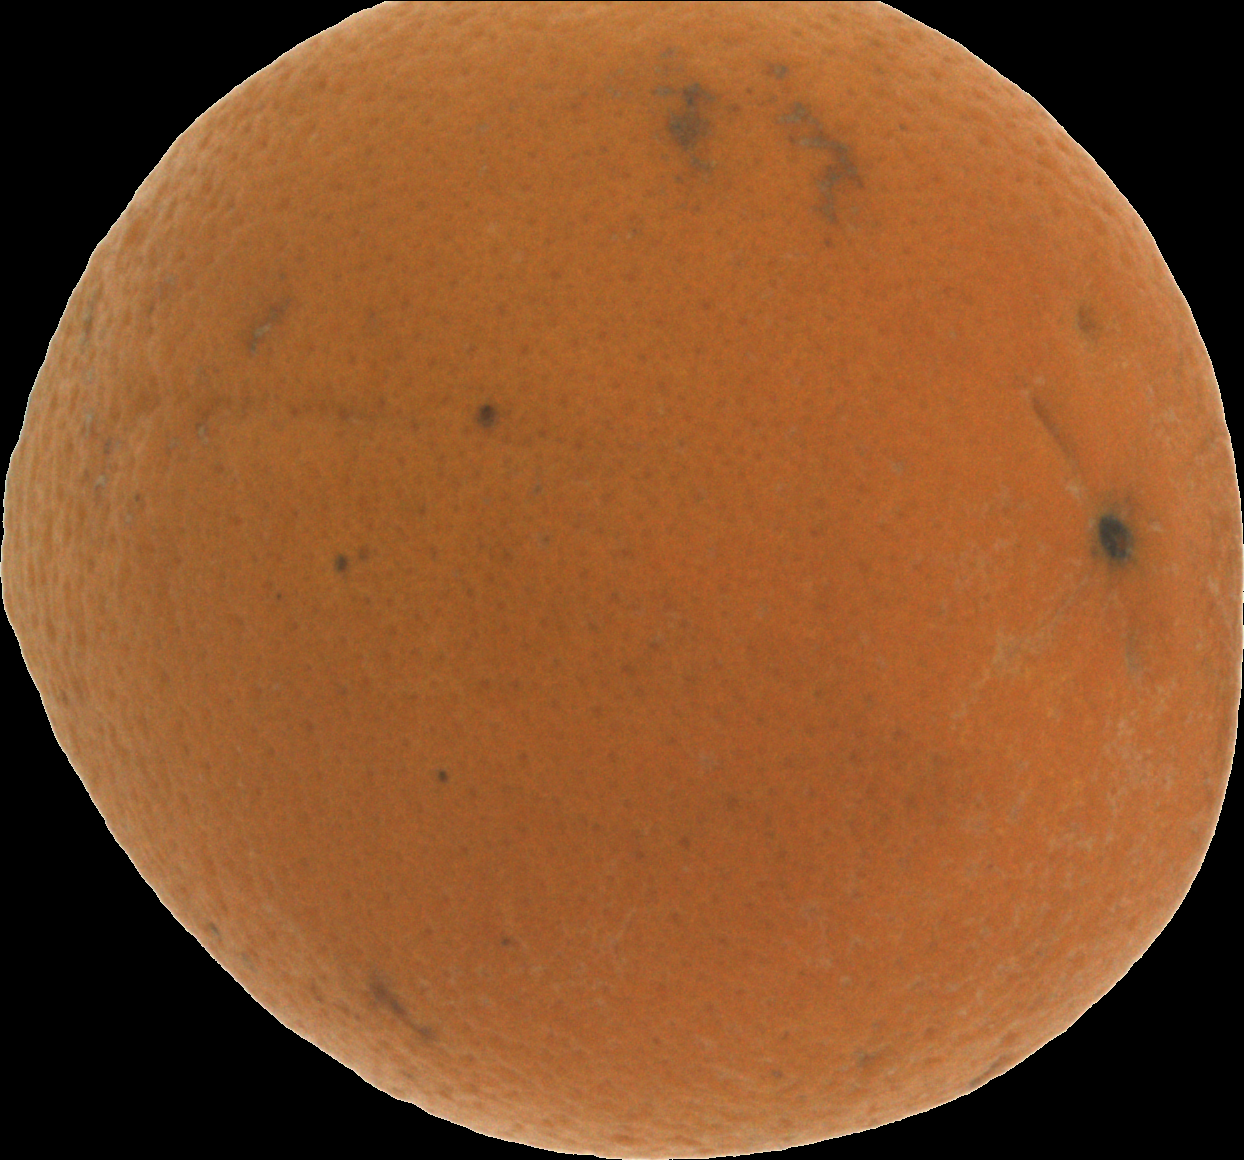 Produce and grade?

orange, bad
